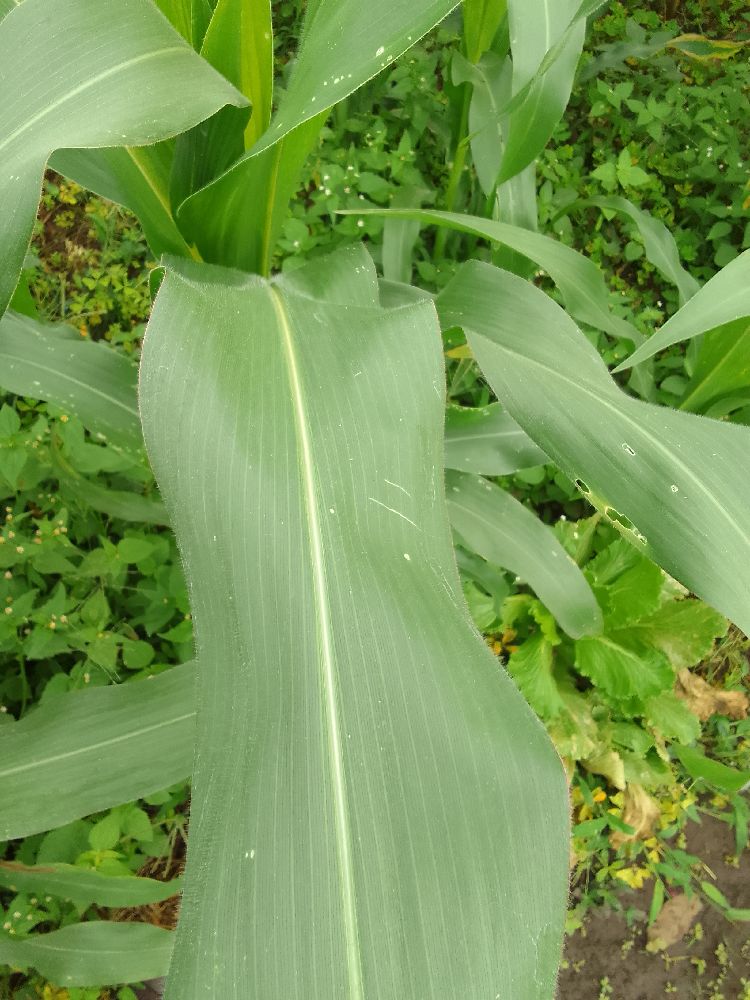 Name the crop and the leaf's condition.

maize, healthy
